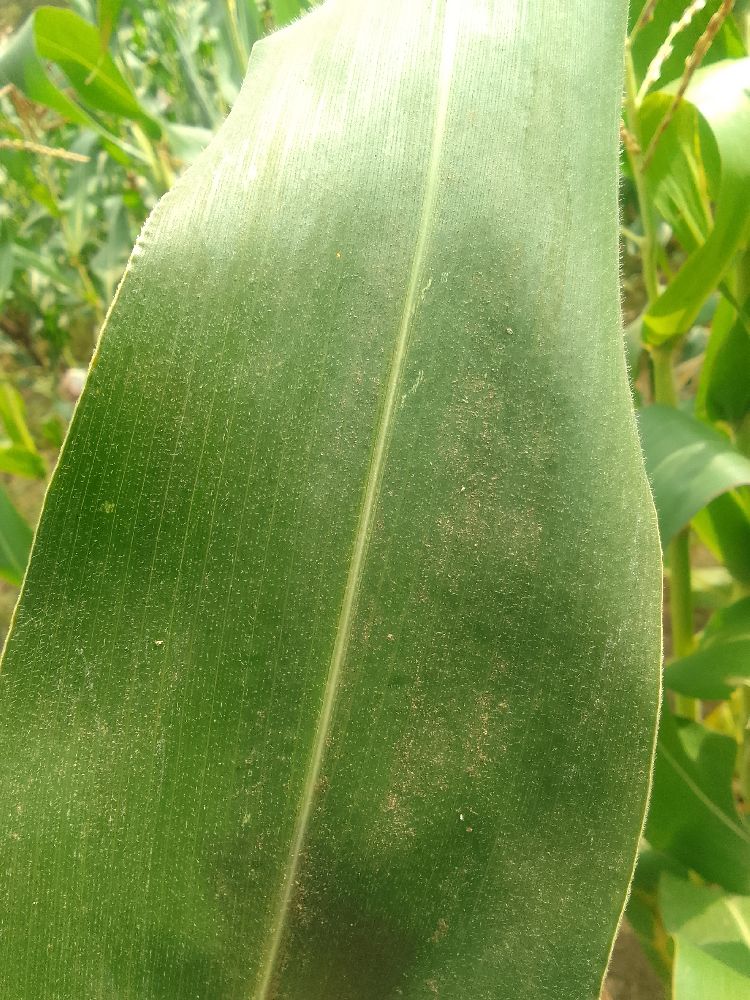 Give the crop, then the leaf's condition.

maize, healthy
